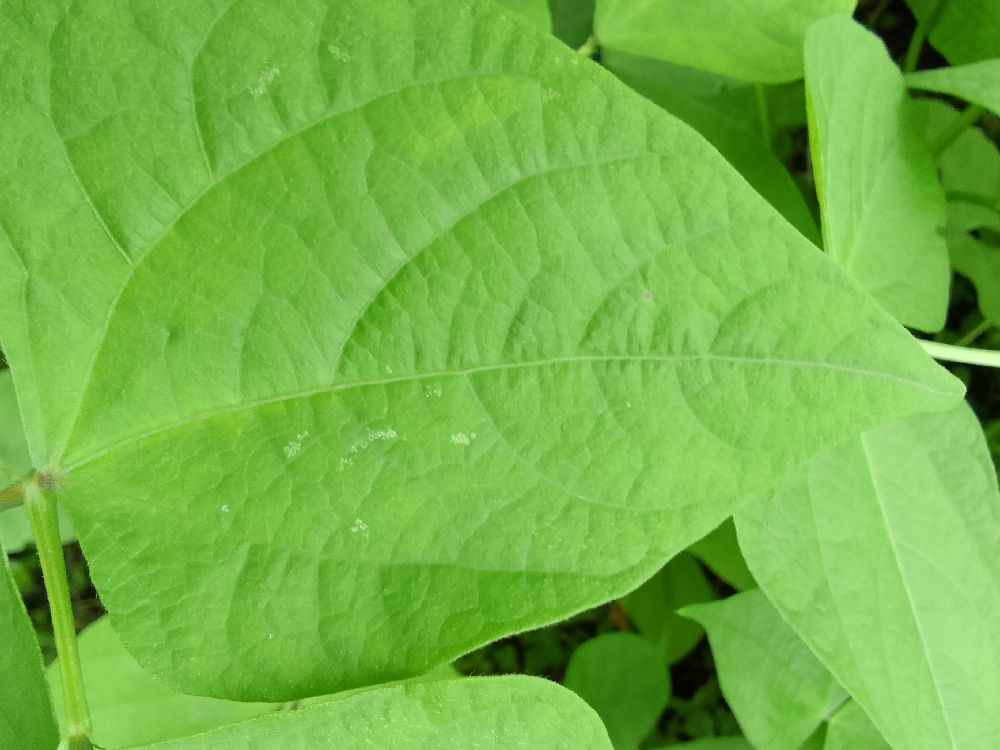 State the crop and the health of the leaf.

common bean, healthy
